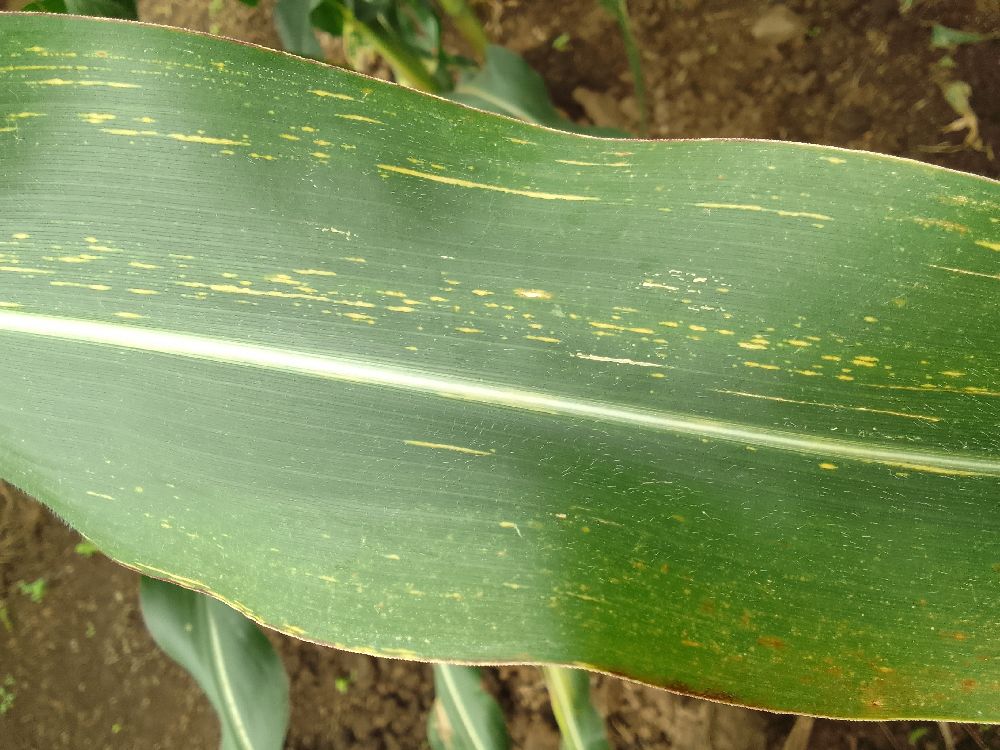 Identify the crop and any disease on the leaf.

maize, maize streak virus
